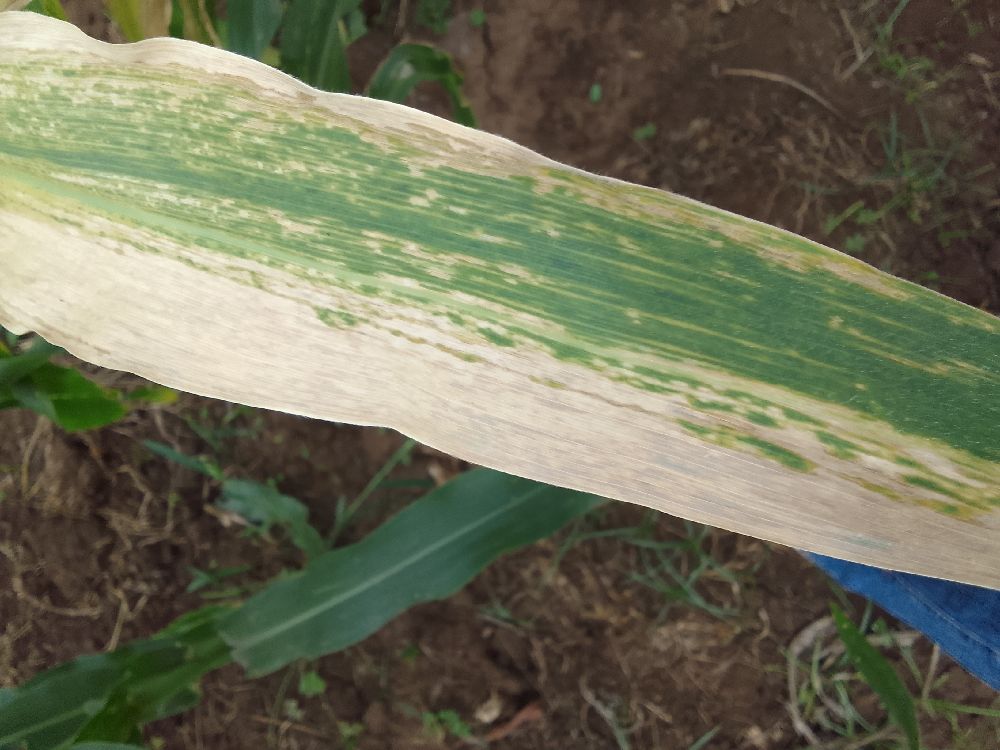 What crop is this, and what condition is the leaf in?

maize, maize lethal necrosis
